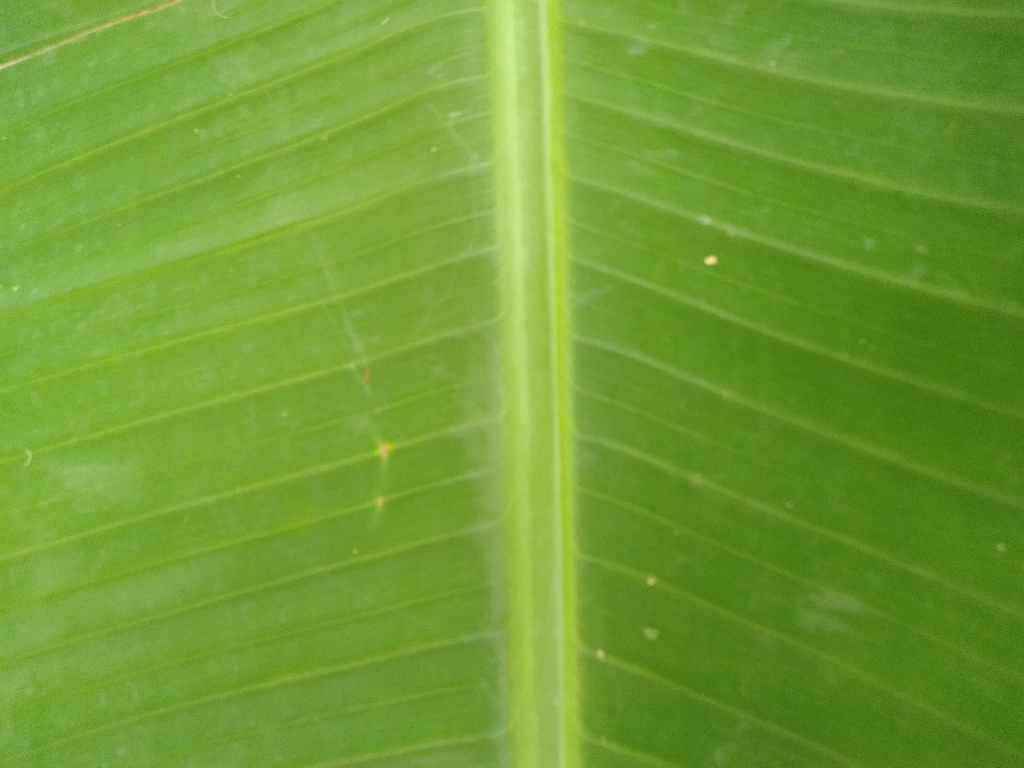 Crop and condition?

banana, healthy
